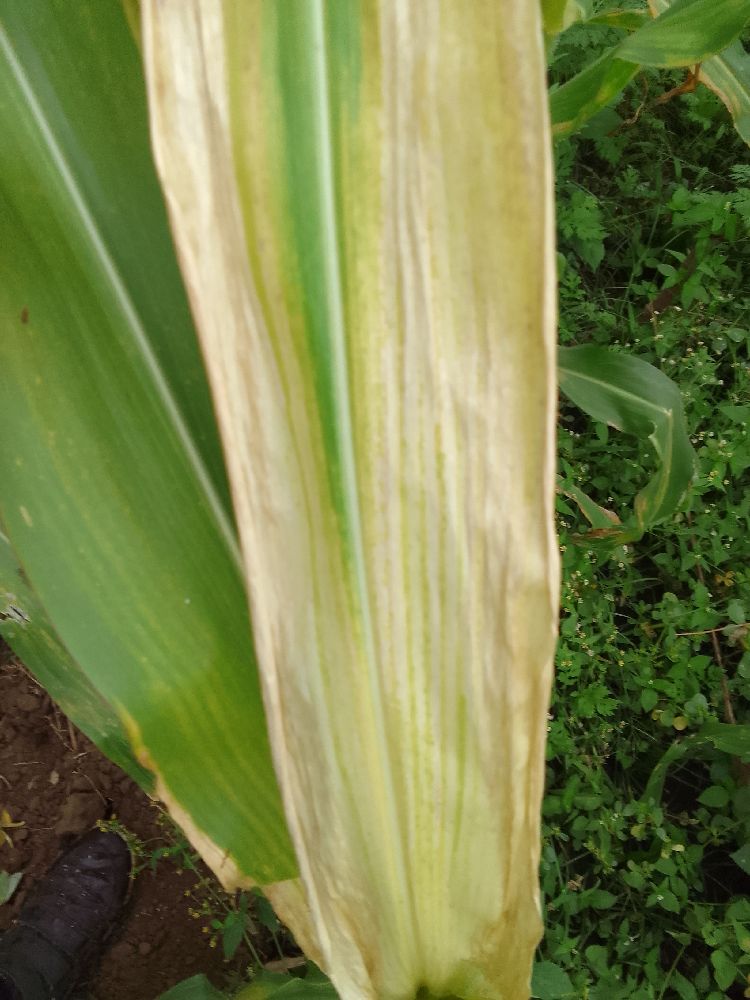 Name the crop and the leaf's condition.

maize, maize lethal necrosis
